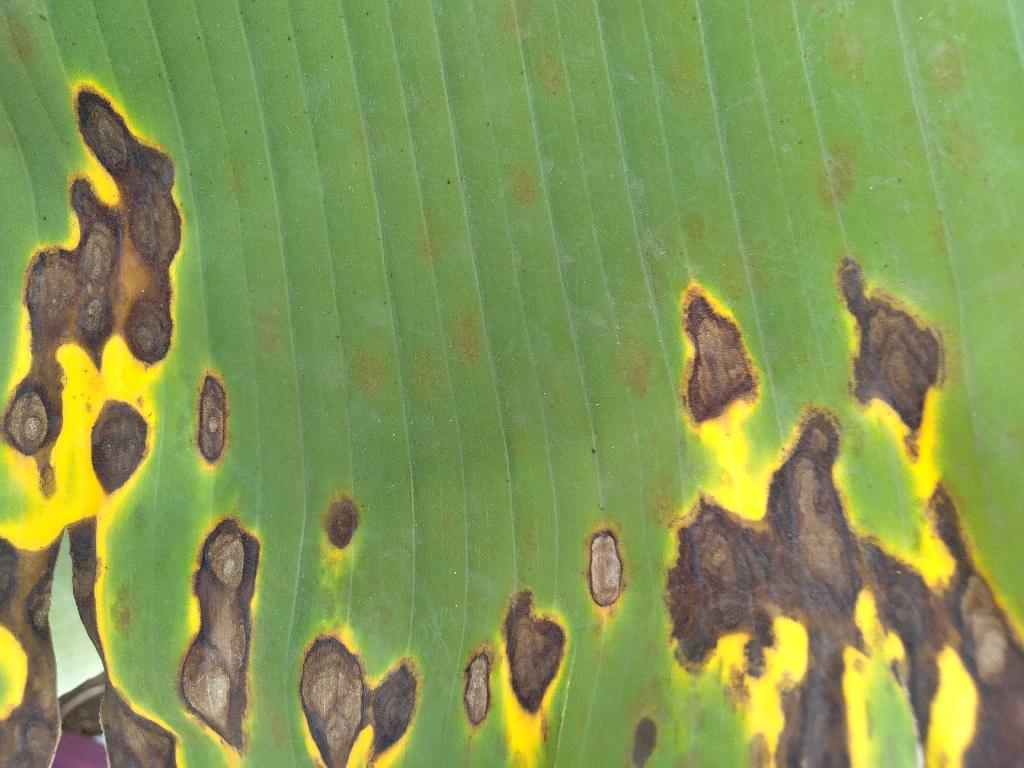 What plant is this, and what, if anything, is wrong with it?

banana, black sigatoka
